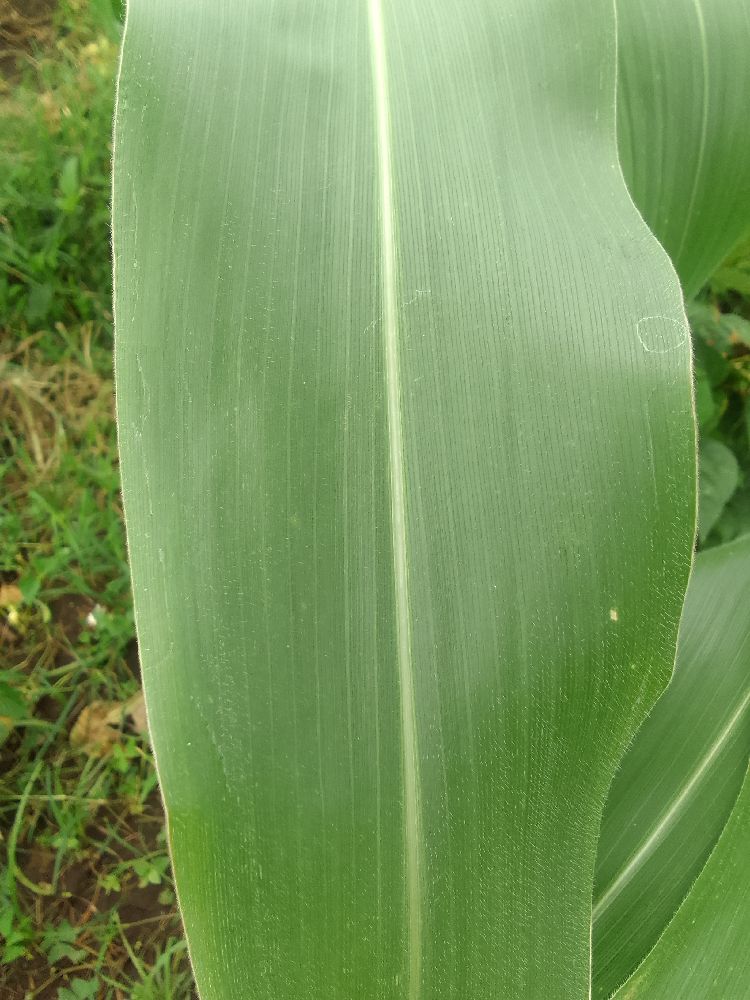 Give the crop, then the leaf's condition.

maize, healthy
